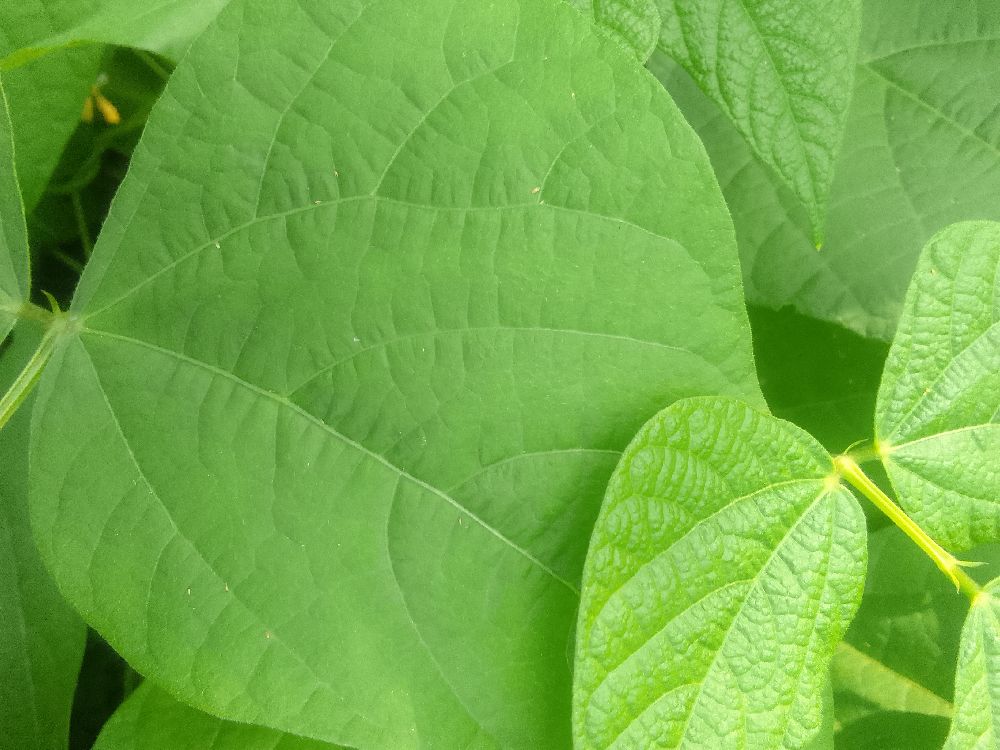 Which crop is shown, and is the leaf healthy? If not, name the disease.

common bean, healthy
